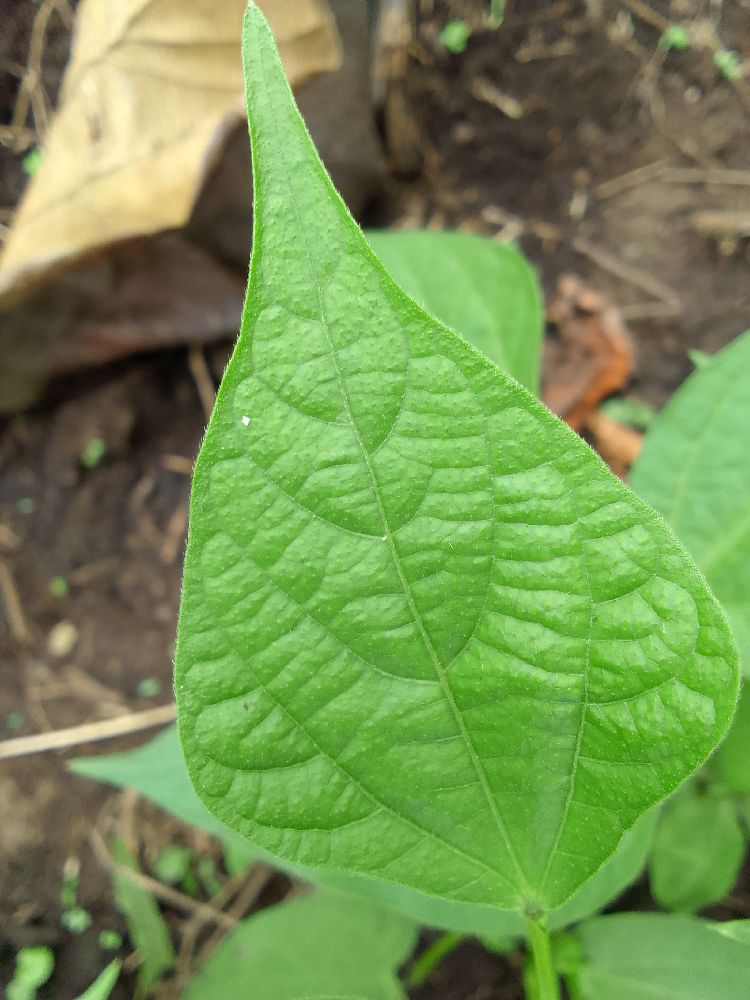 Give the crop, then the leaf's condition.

common bean, healthy
